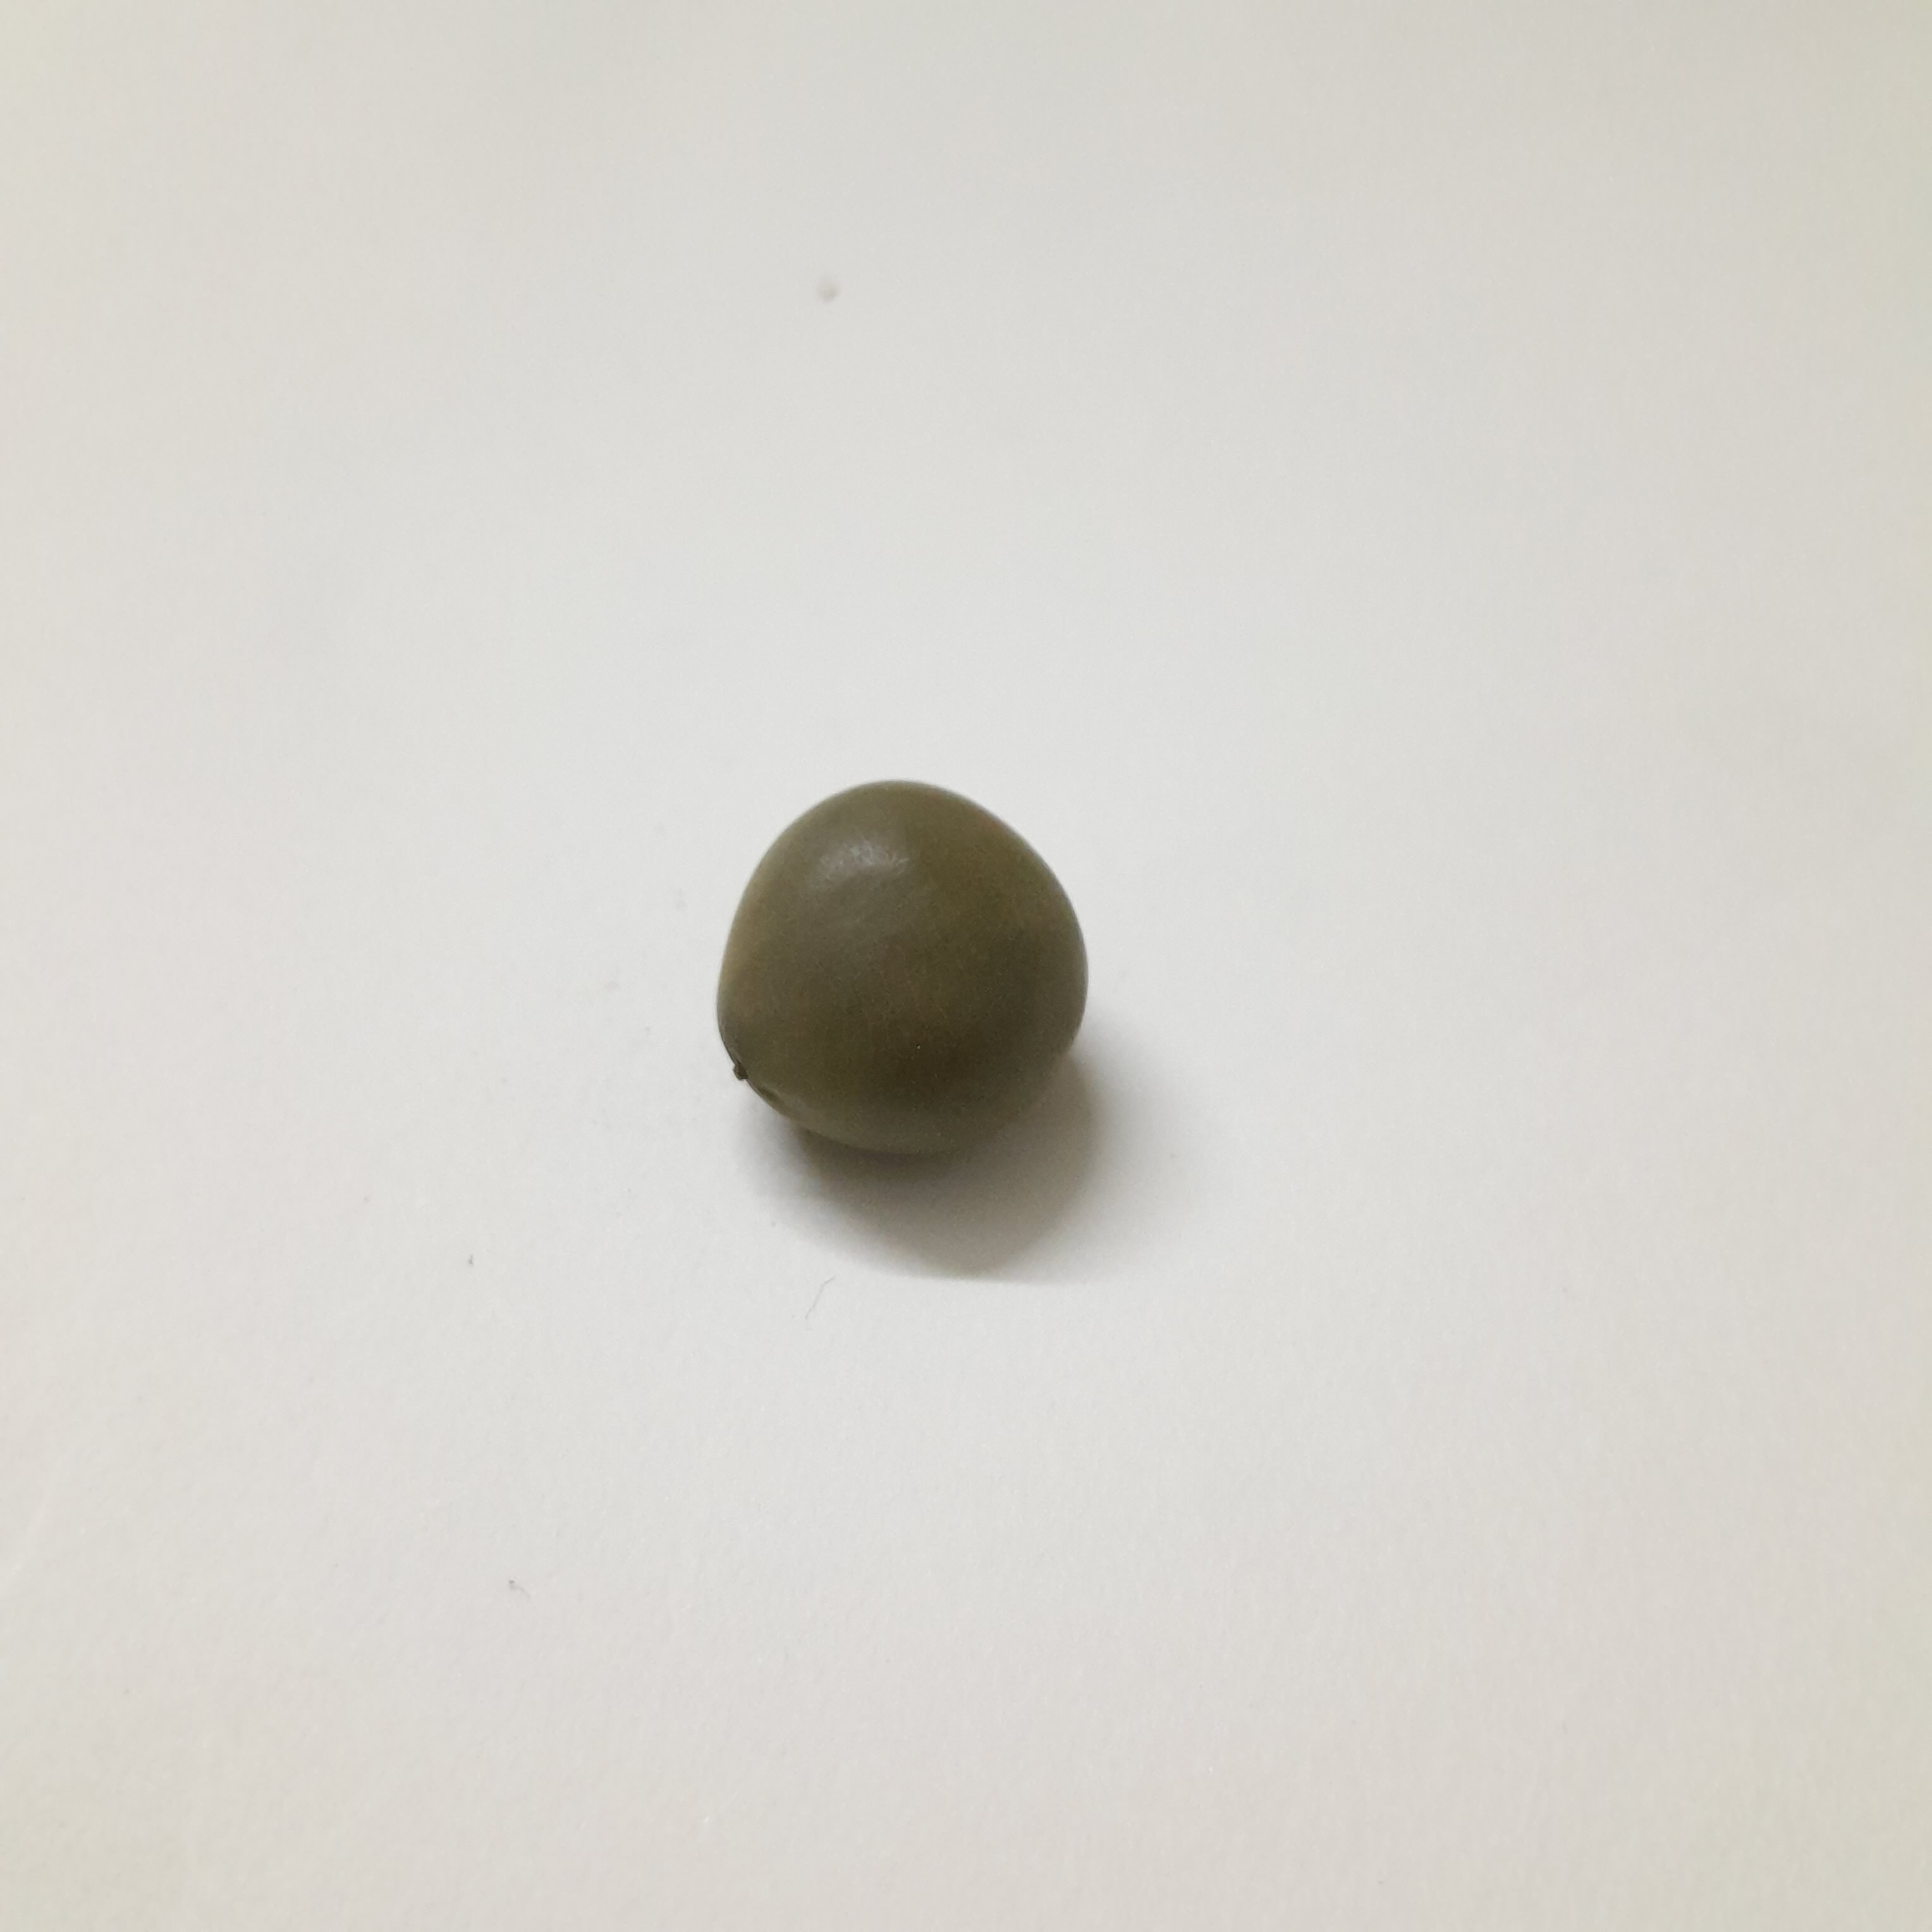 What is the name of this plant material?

sagargota
